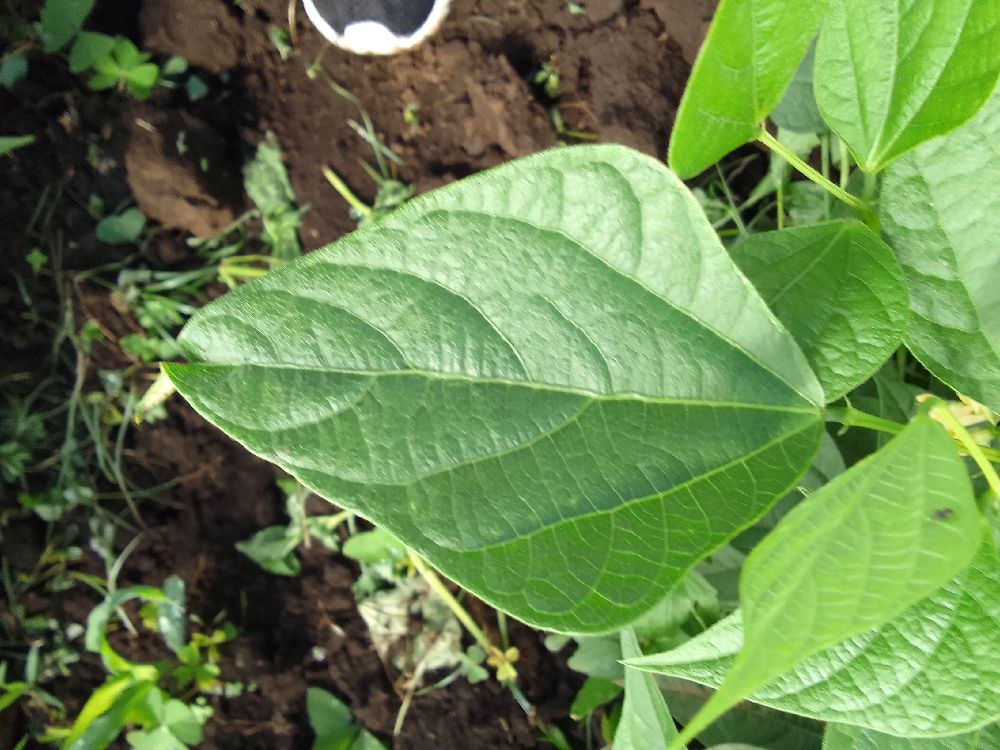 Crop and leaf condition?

common bean, healthy
